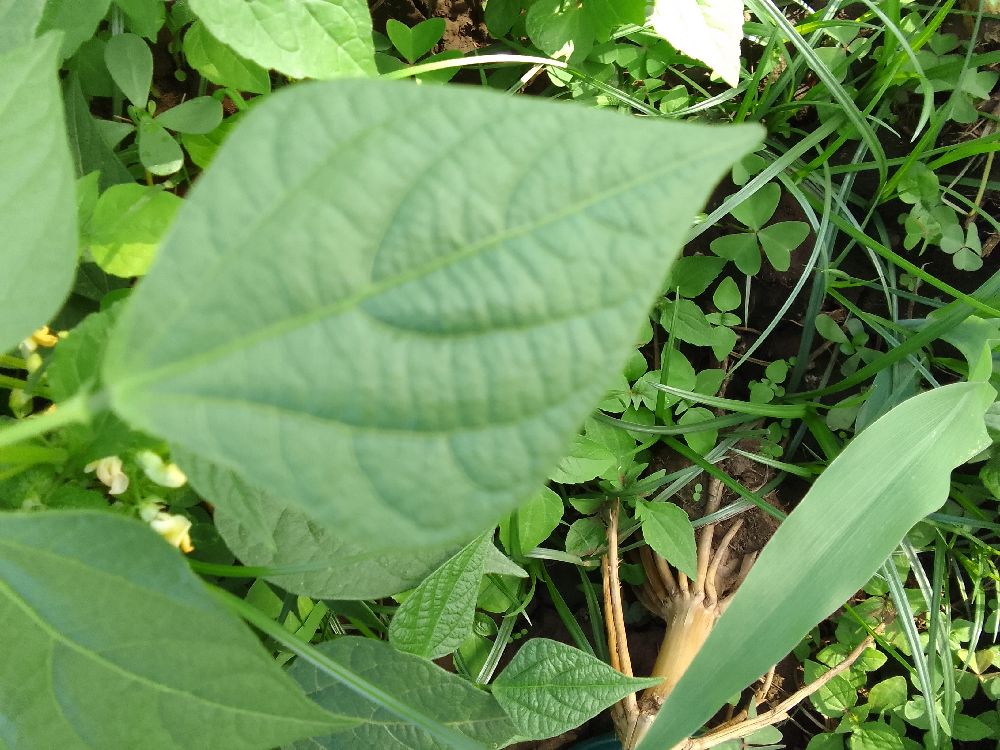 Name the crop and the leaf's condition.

common bean, healthy
